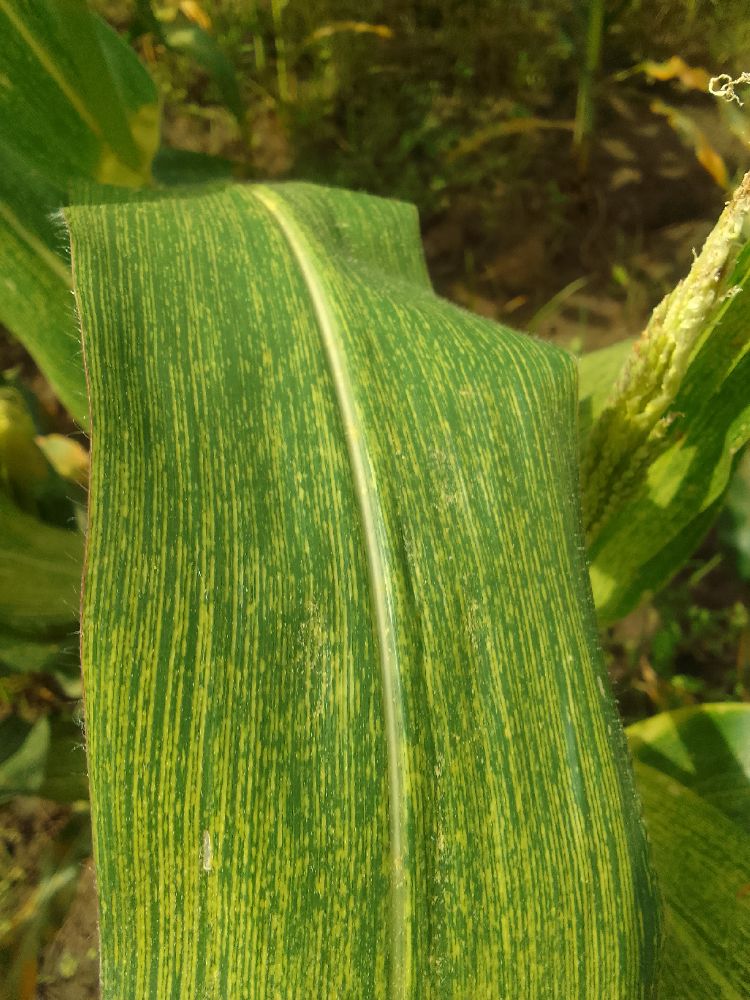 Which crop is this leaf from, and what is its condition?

maize, maize streak virus
